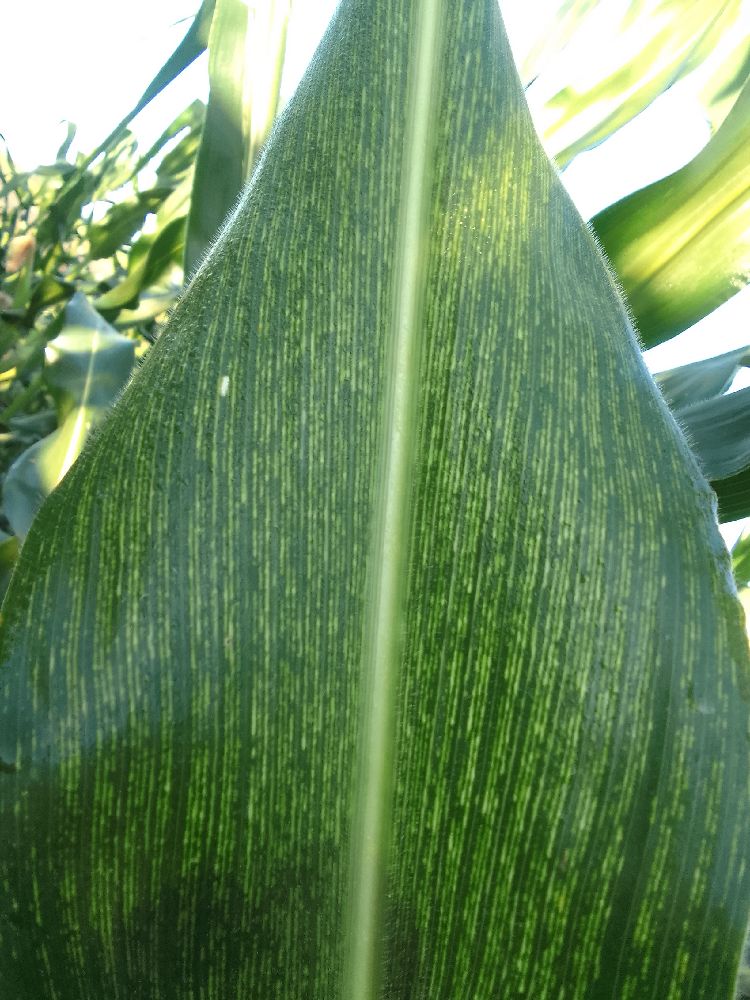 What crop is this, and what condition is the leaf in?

maize, maize streak virus
